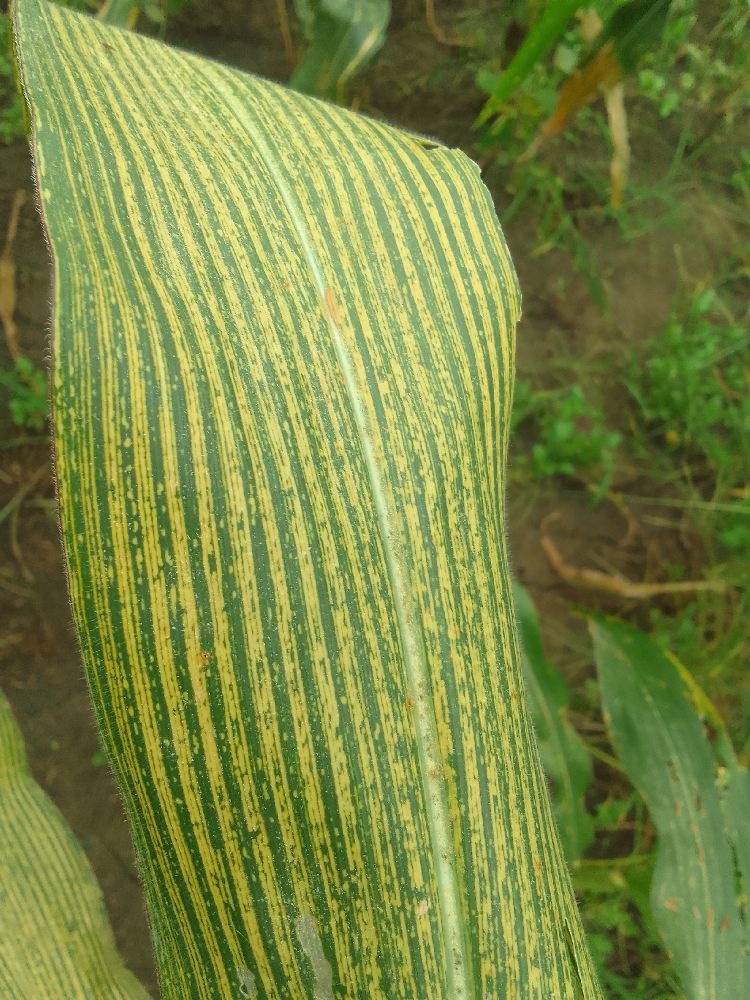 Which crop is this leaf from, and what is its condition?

maize, maize streak virus
